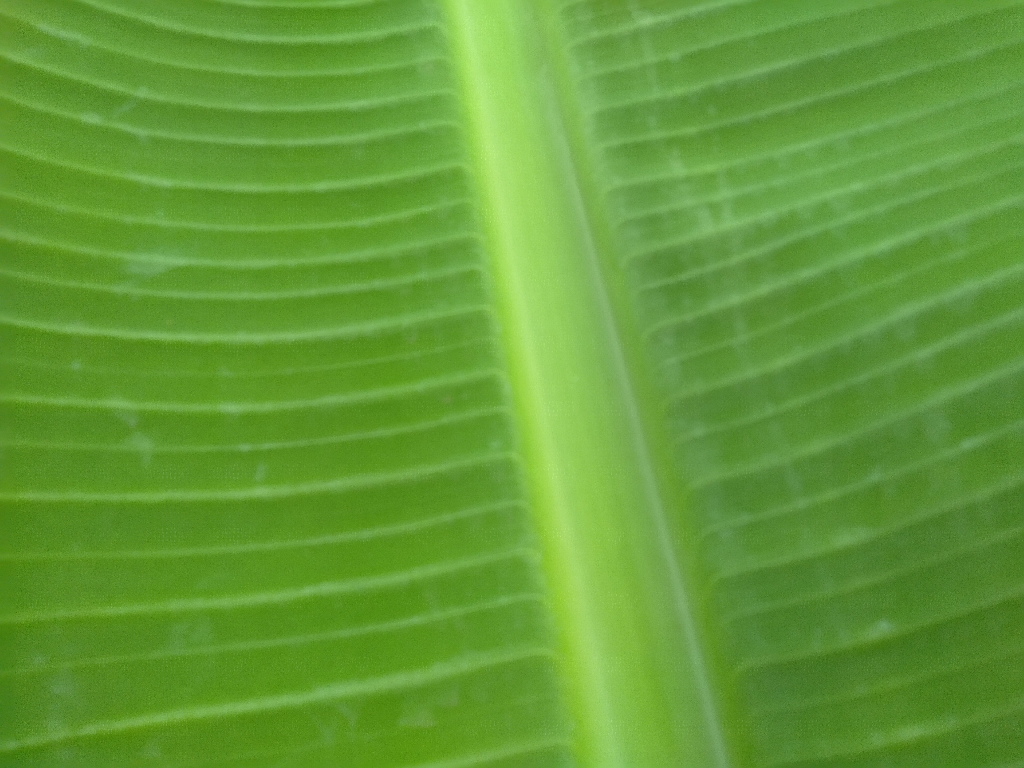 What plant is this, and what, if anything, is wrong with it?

banana, healthy
